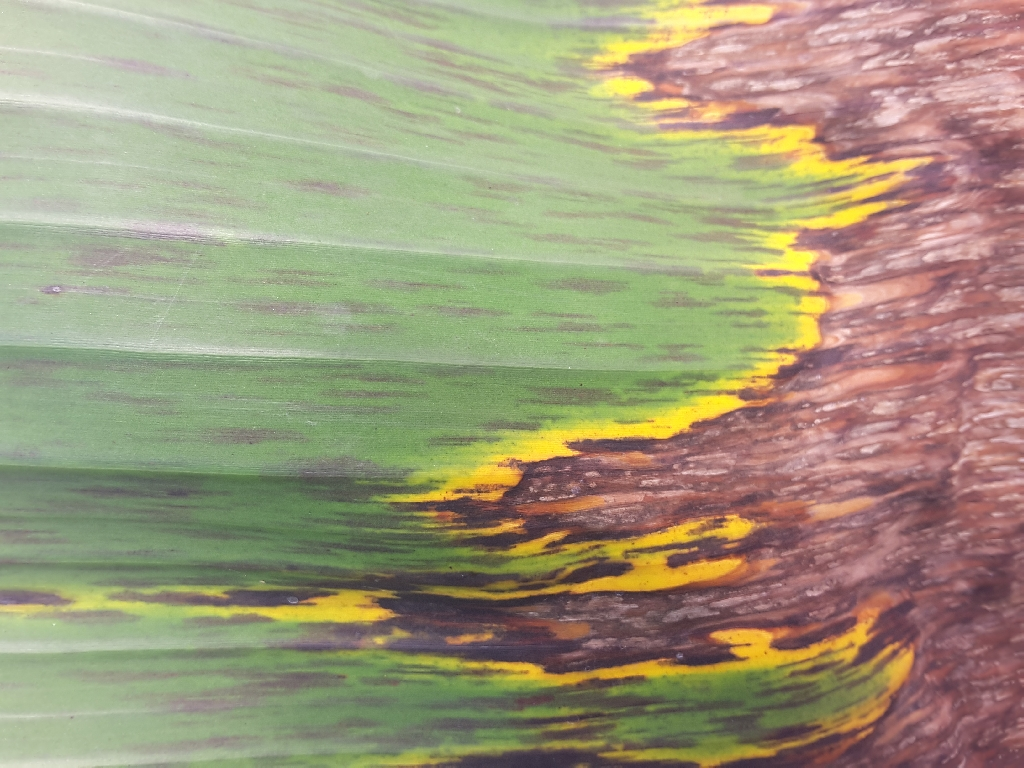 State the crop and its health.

banana, black sigatoka
